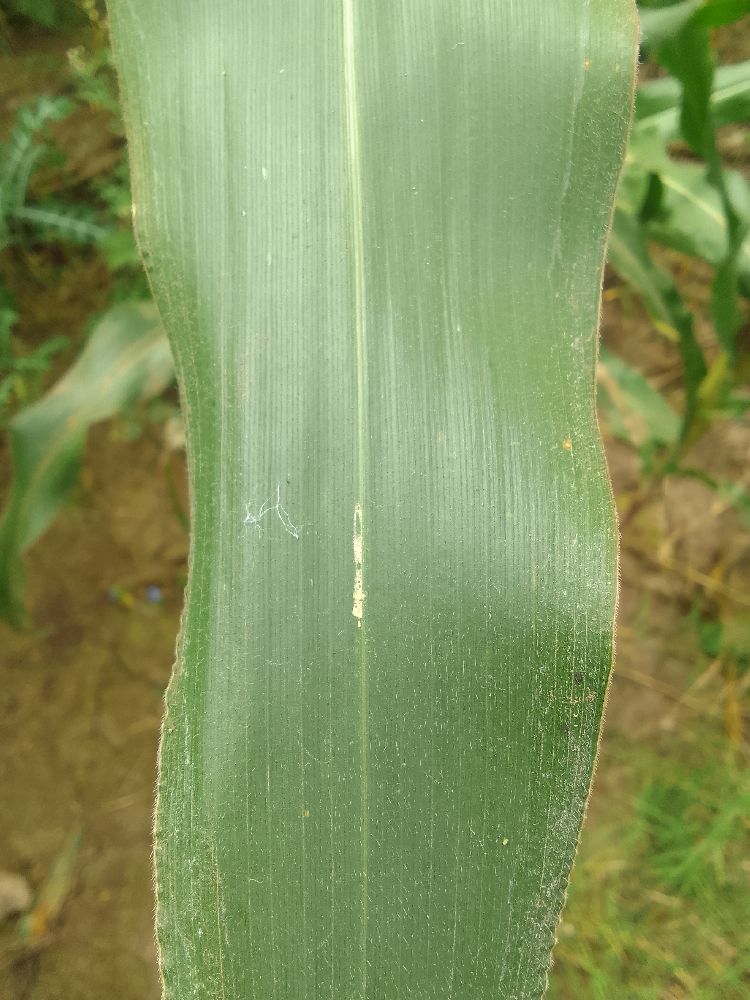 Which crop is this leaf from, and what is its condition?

maize, healthy
